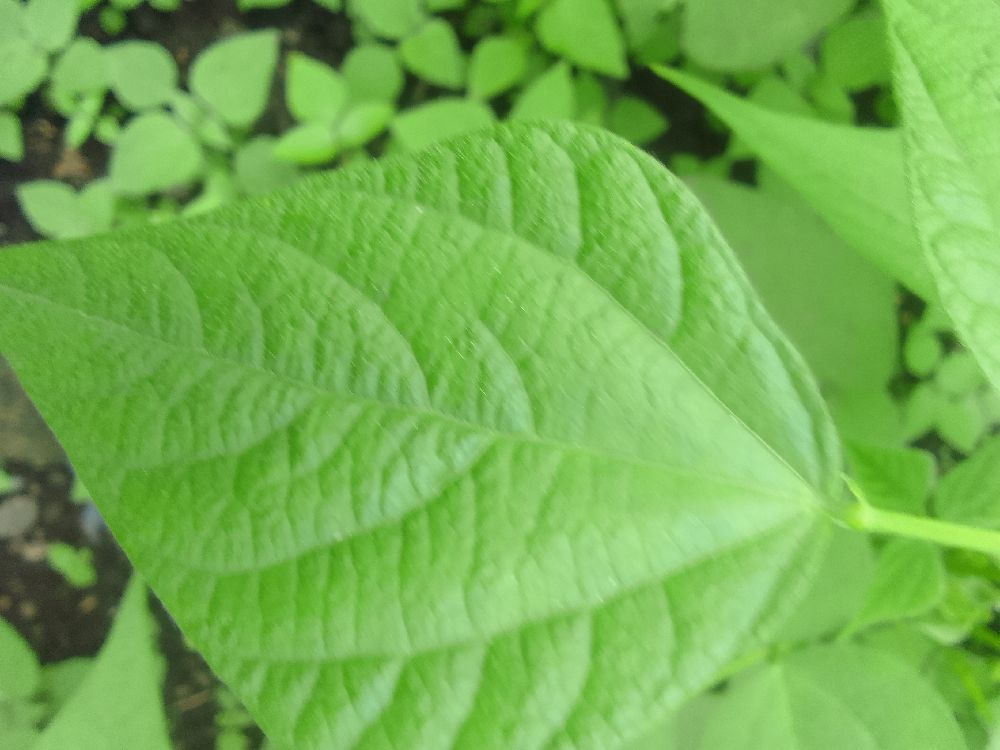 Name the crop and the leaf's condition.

common bean, healthy
